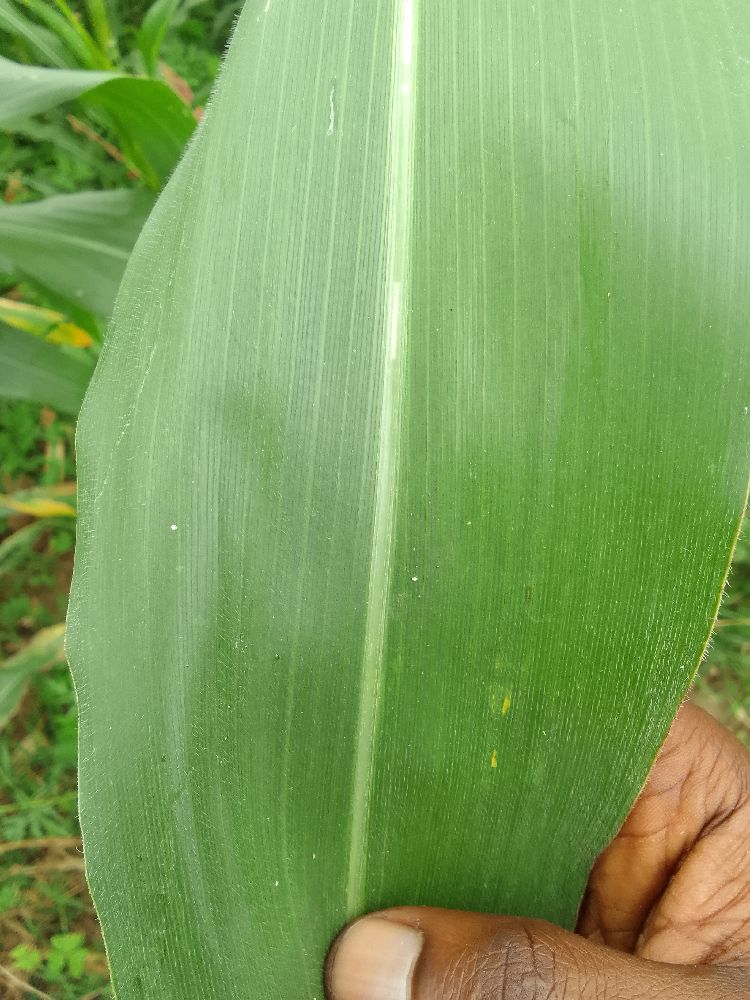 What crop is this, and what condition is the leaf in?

maize, healthy
